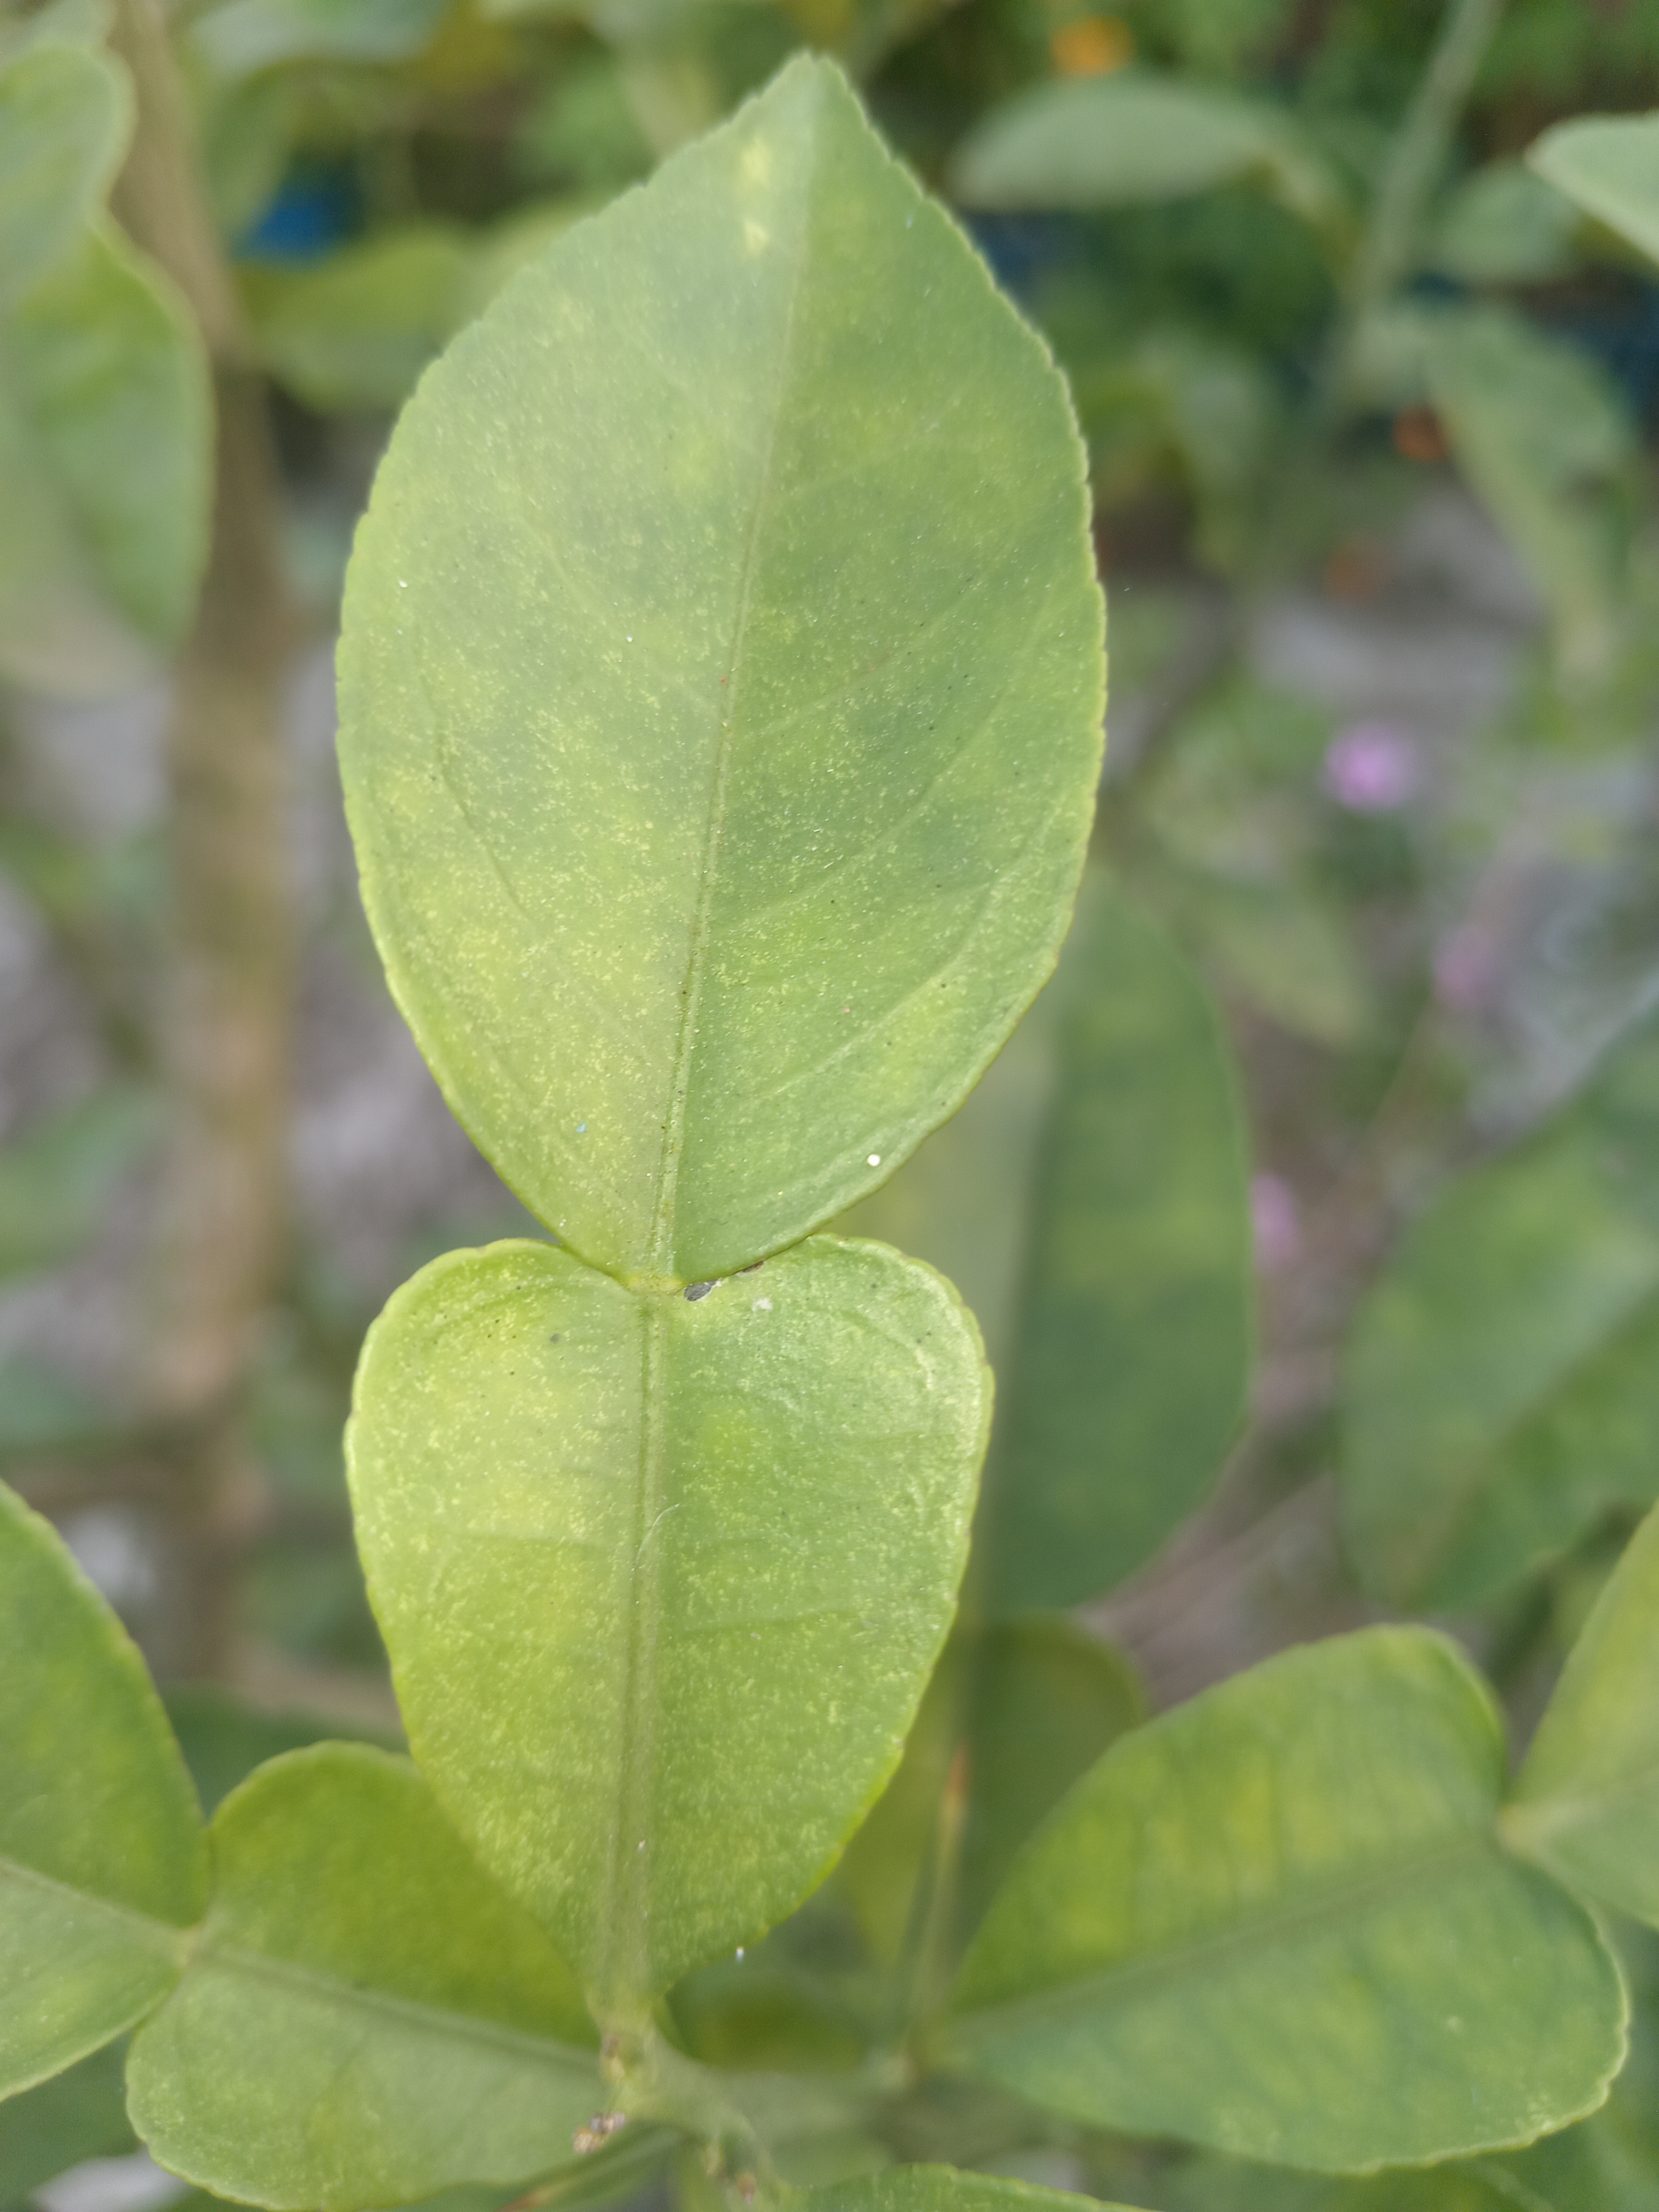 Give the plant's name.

lemon
